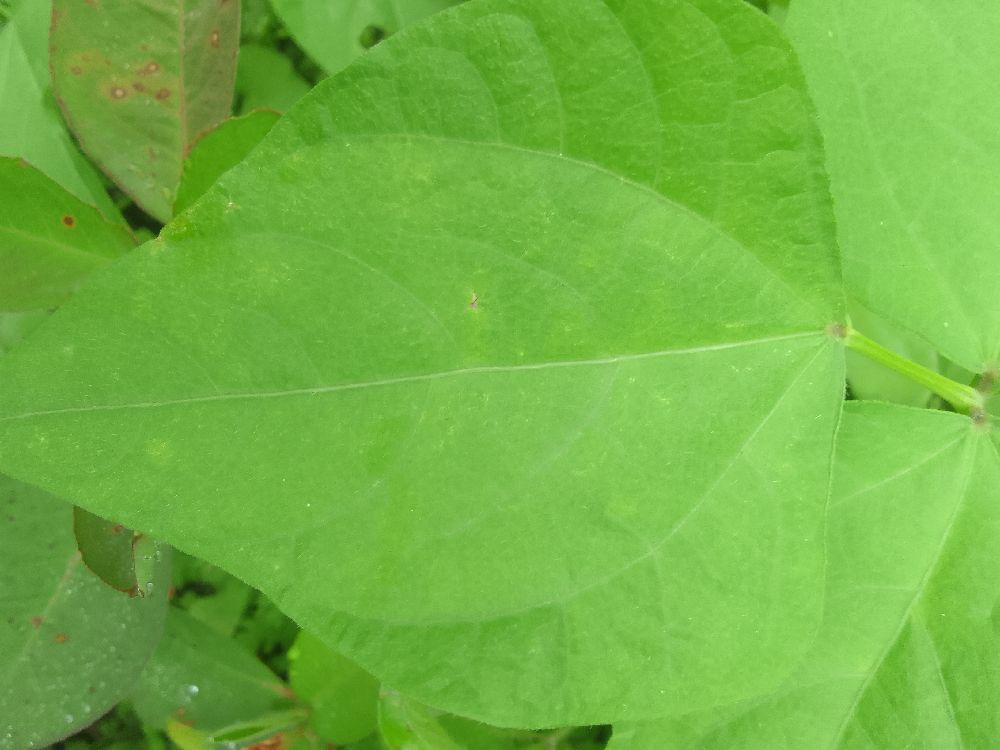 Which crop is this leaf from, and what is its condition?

common bean, healthy
